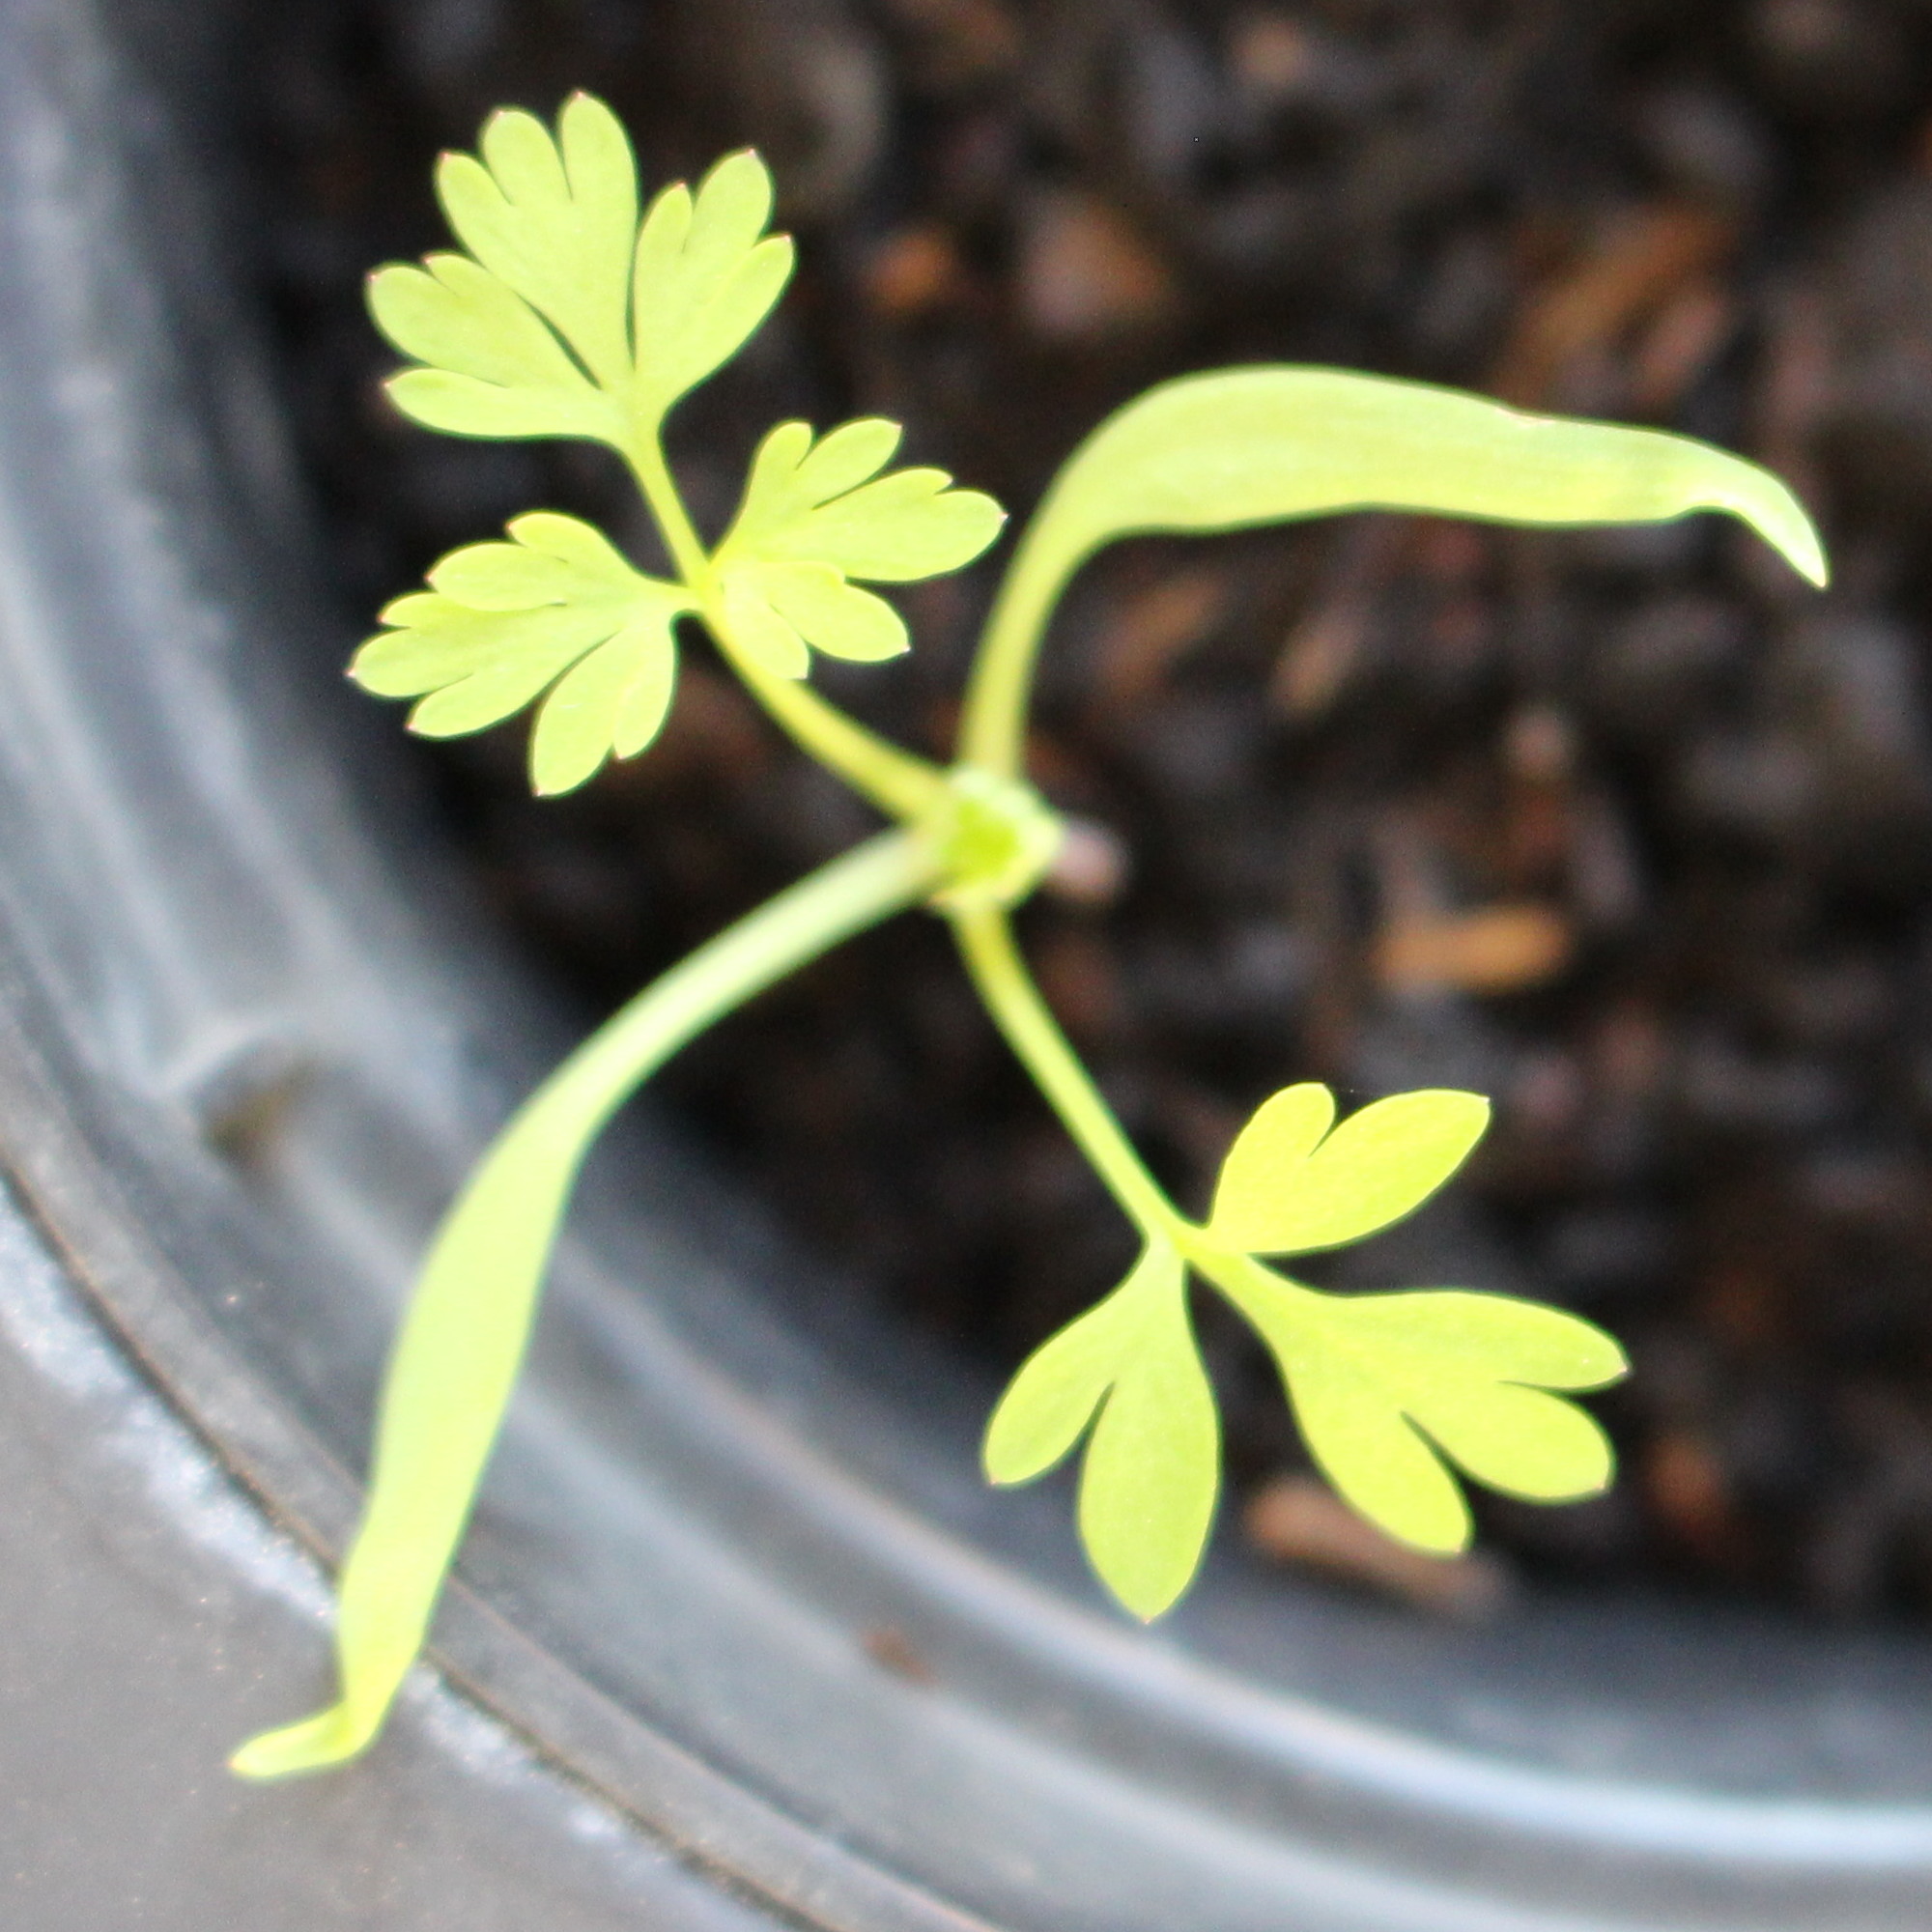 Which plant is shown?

Fumaria officinalis
